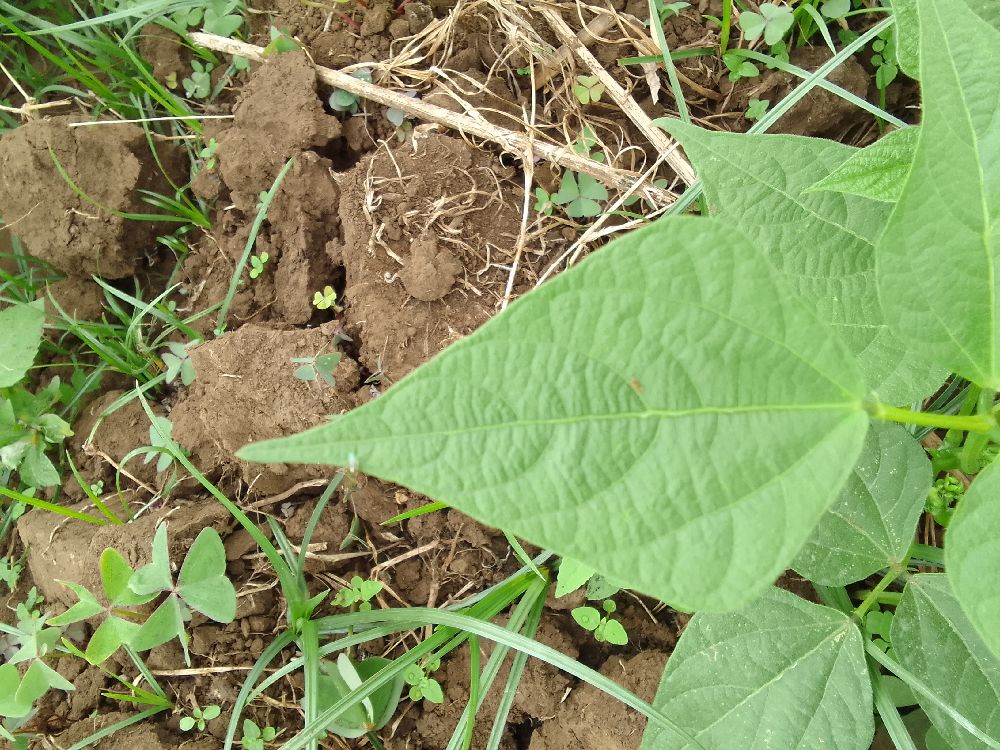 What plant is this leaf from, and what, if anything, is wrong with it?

common bean, healthy
